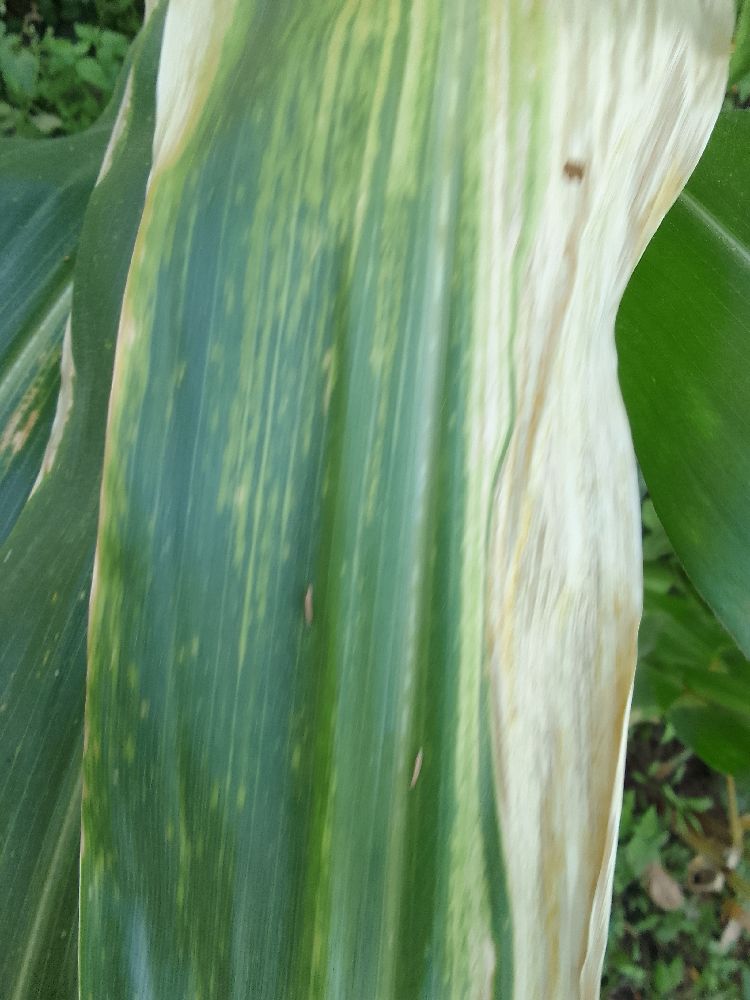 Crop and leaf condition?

maize, maize lethal necrosis
